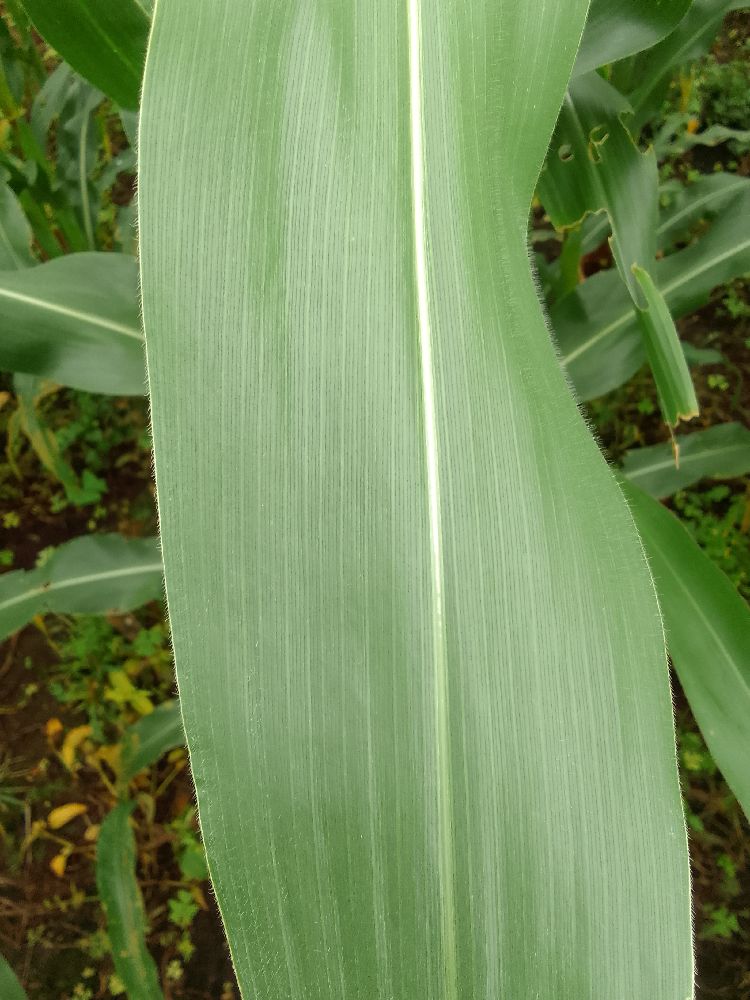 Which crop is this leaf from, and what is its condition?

maize, healthy
